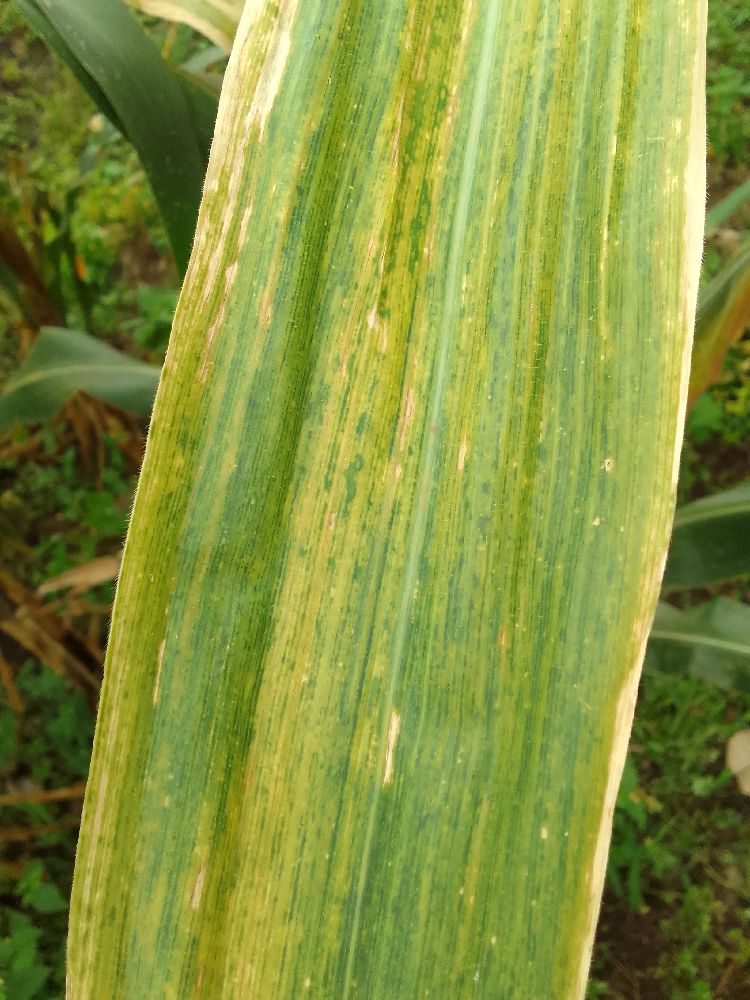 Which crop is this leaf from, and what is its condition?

maize, maize lethal necrosis
